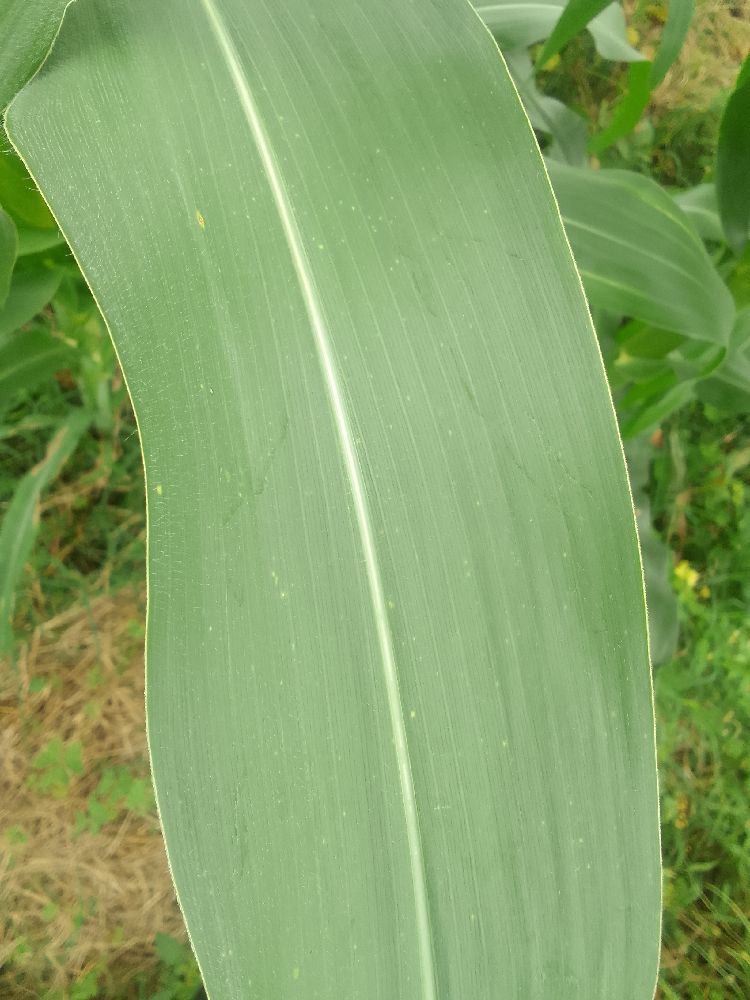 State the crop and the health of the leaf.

maize, healthy
